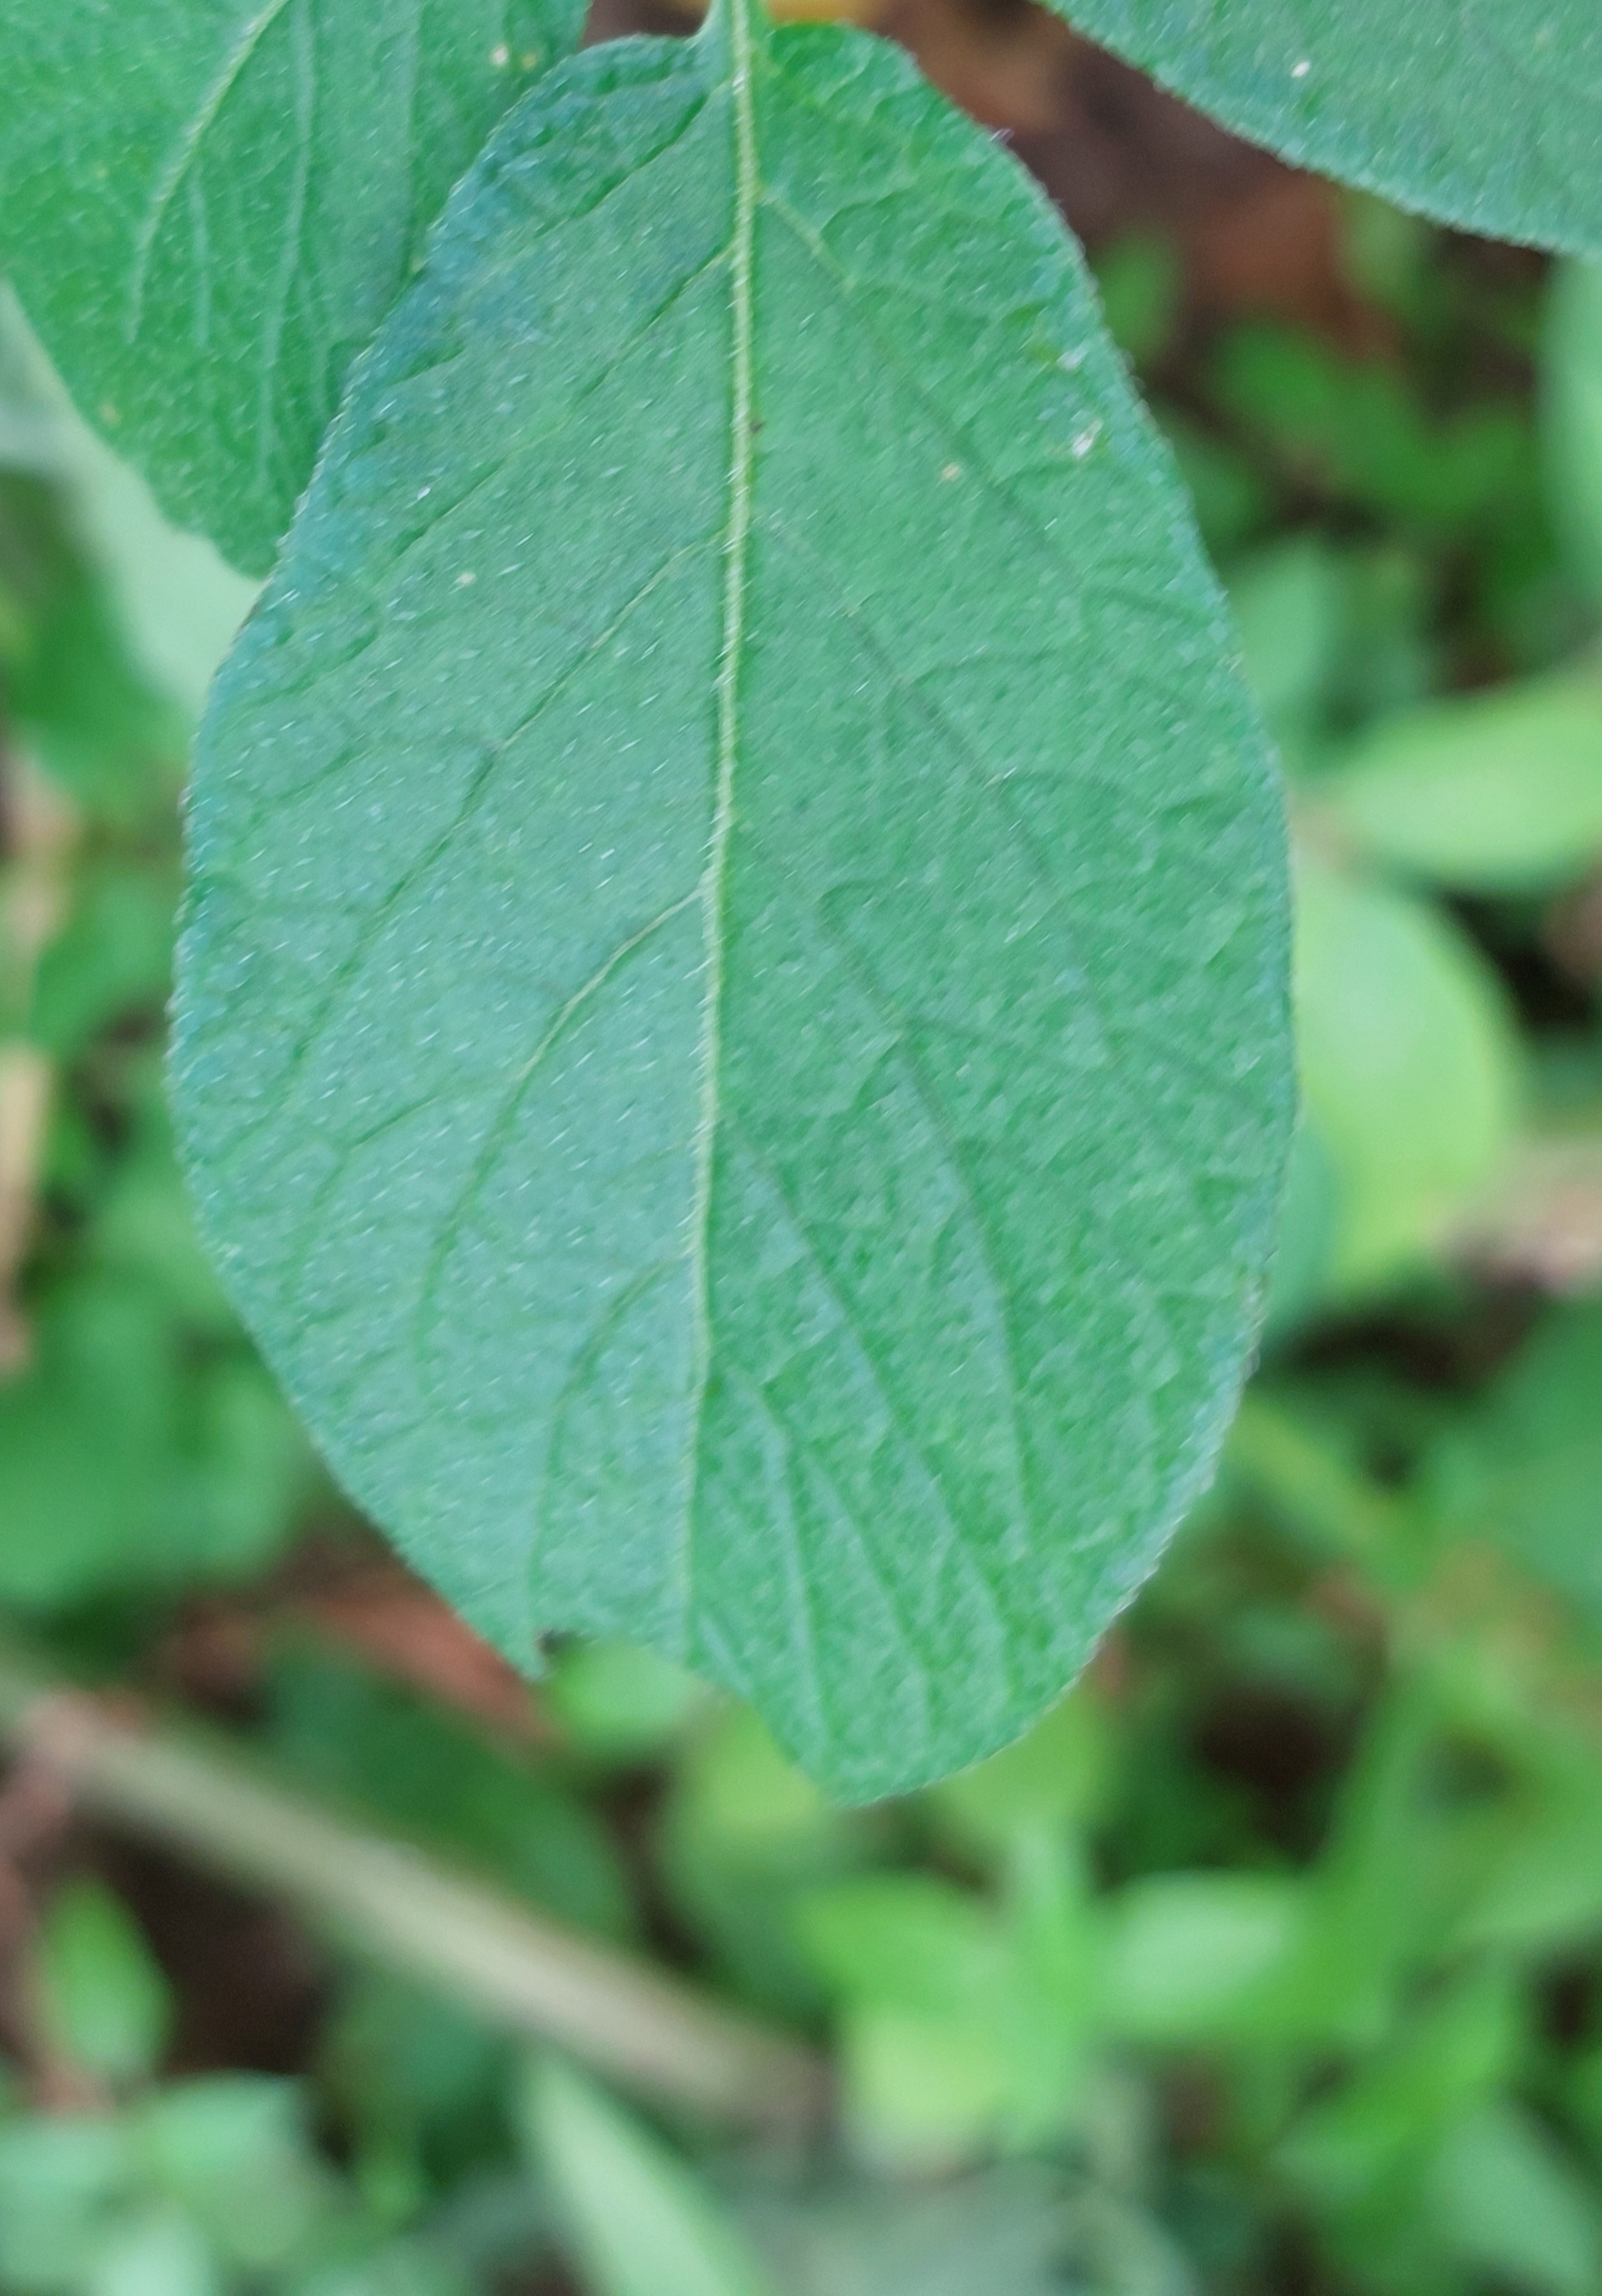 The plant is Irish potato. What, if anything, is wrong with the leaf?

healthy
